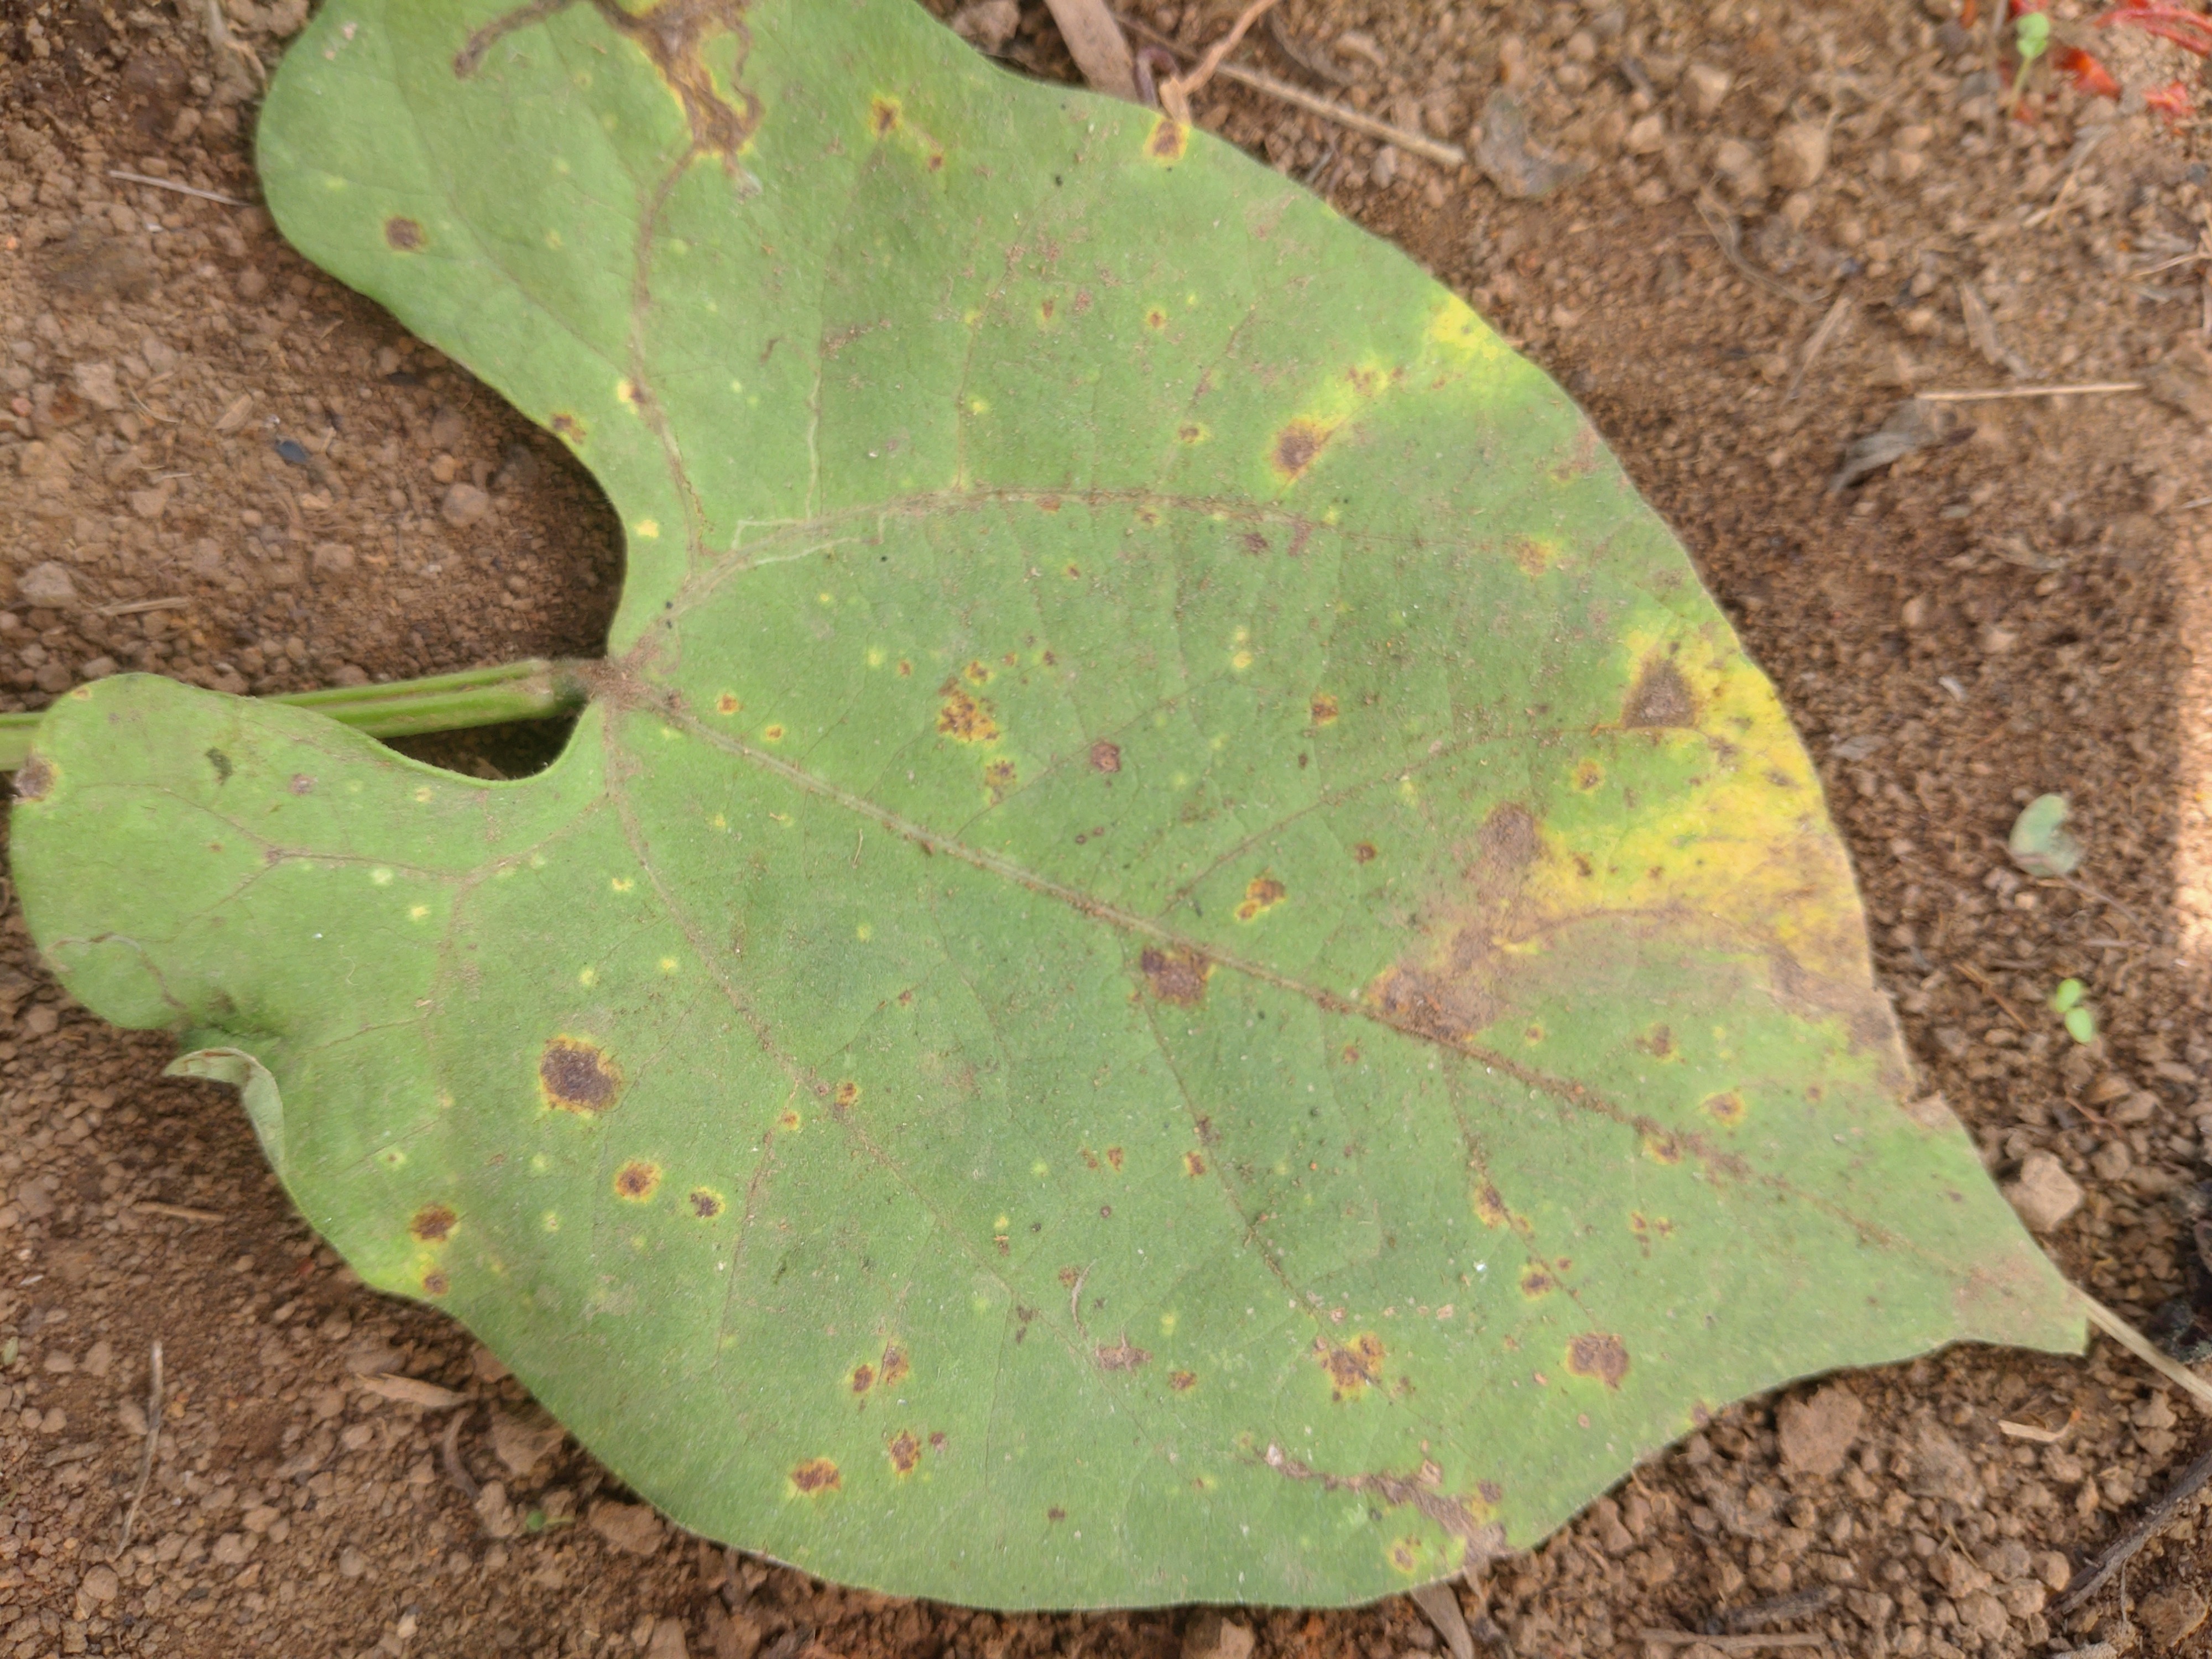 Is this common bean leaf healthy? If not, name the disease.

rust
